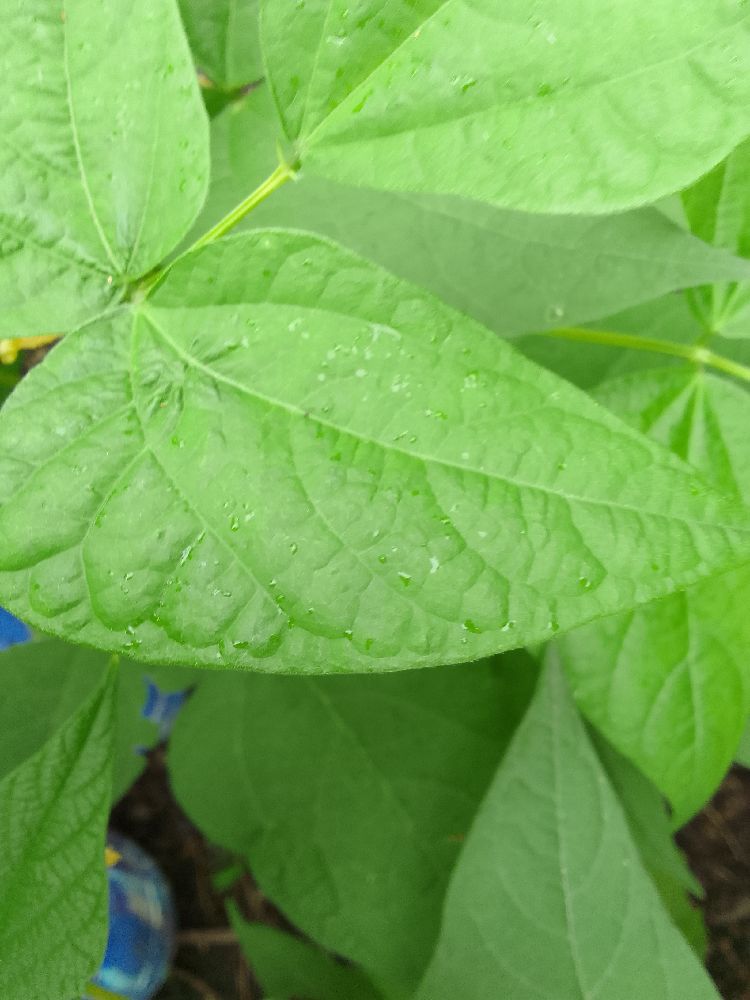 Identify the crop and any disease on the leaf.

common bean, healthy
